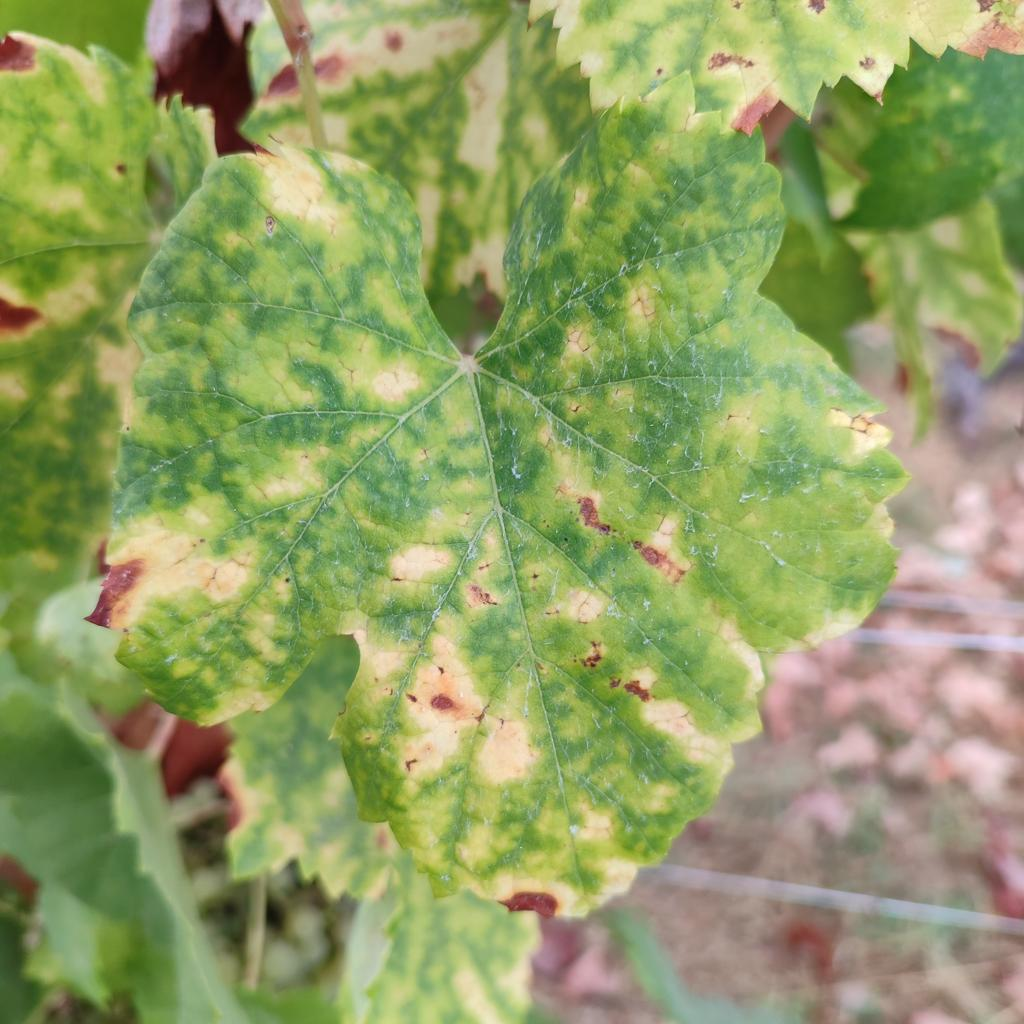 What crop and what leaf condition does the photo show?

grapevine, esca complex
